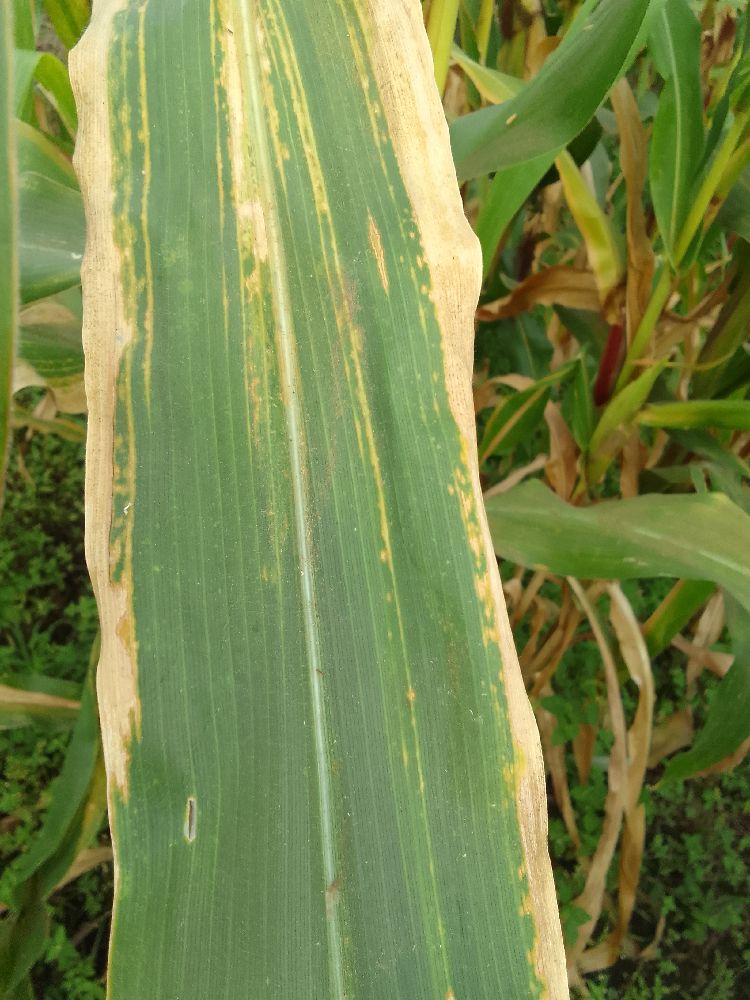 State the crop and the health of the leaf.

maize, maize lethal necrosis
